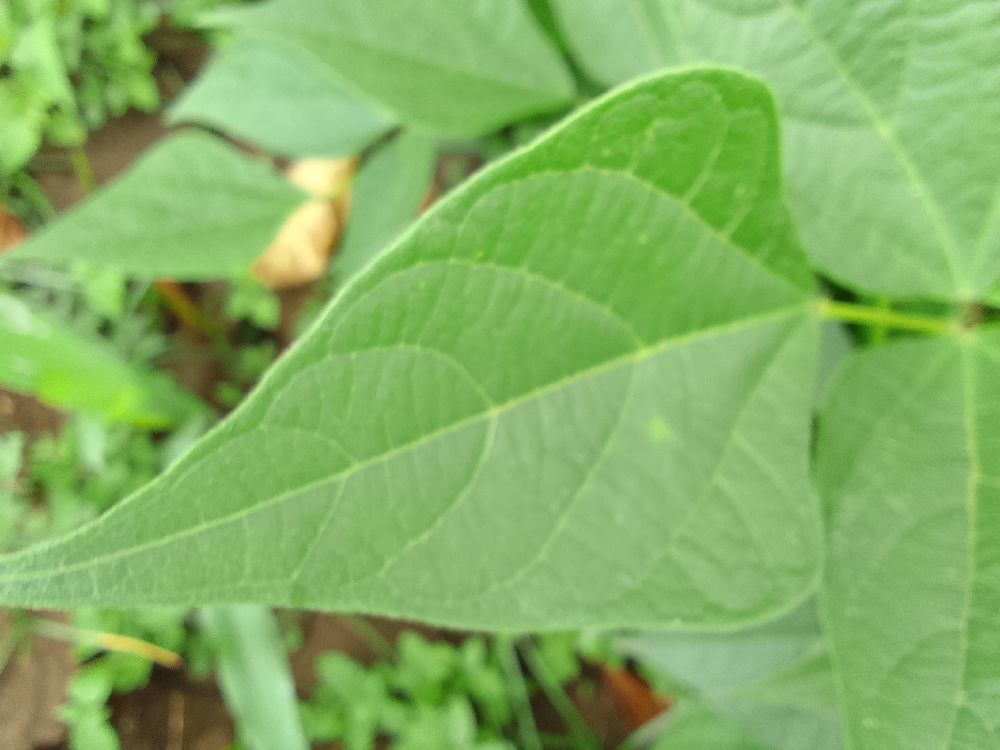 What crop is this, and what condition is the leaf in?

common bean, healthy
